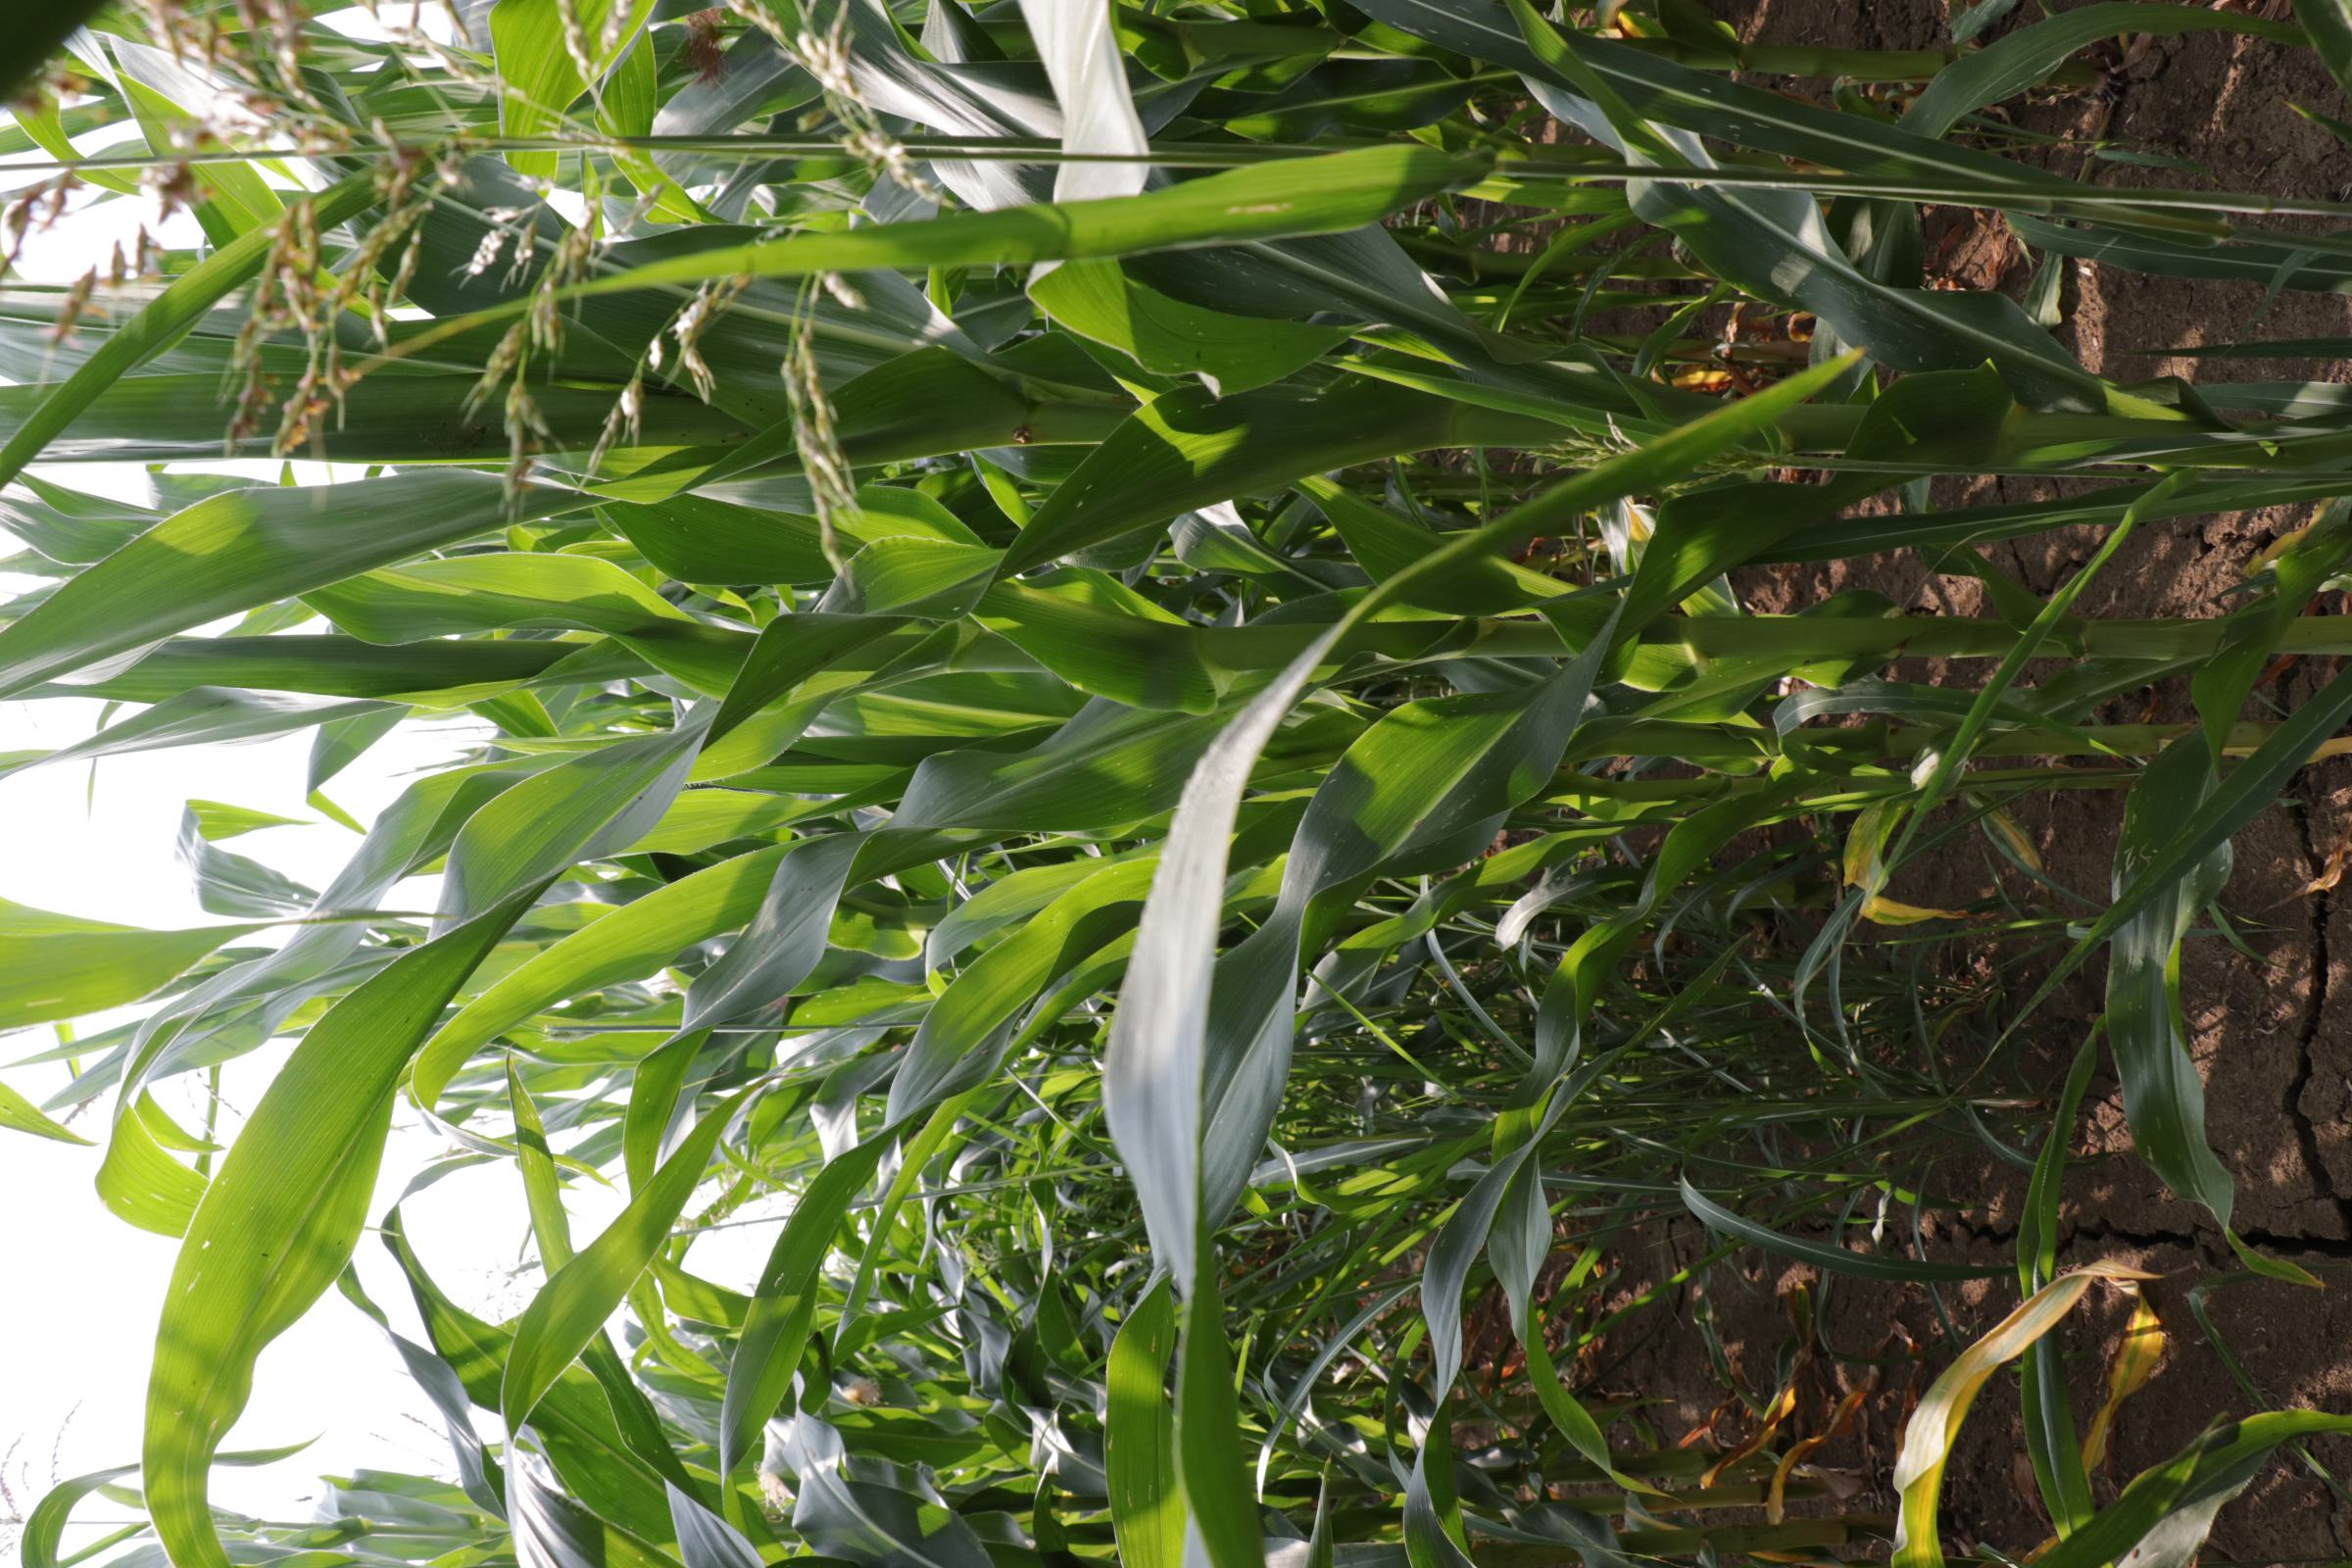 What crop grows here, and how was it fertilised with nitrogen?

maize, full nitrogen fertilisation
